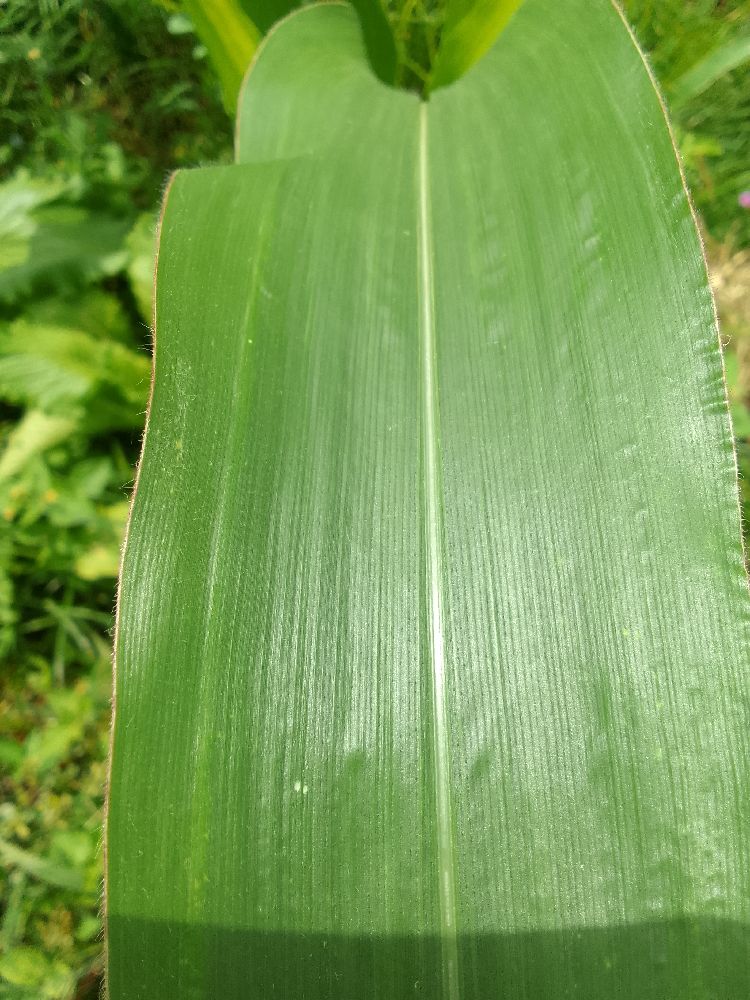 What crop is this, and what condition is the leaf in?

maize, healthy
